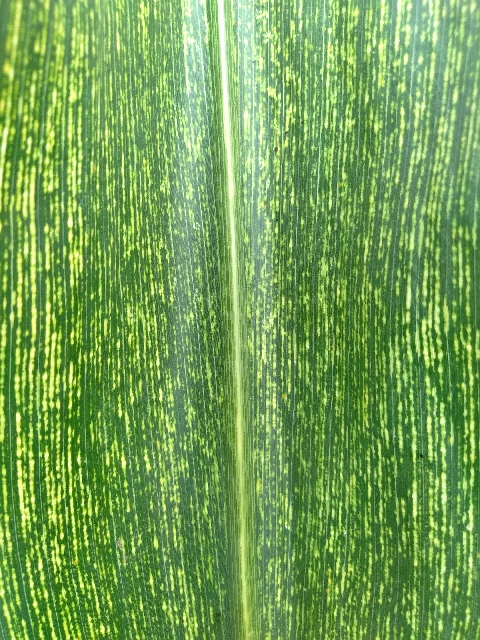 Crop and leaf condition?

maize, maize streak virus
